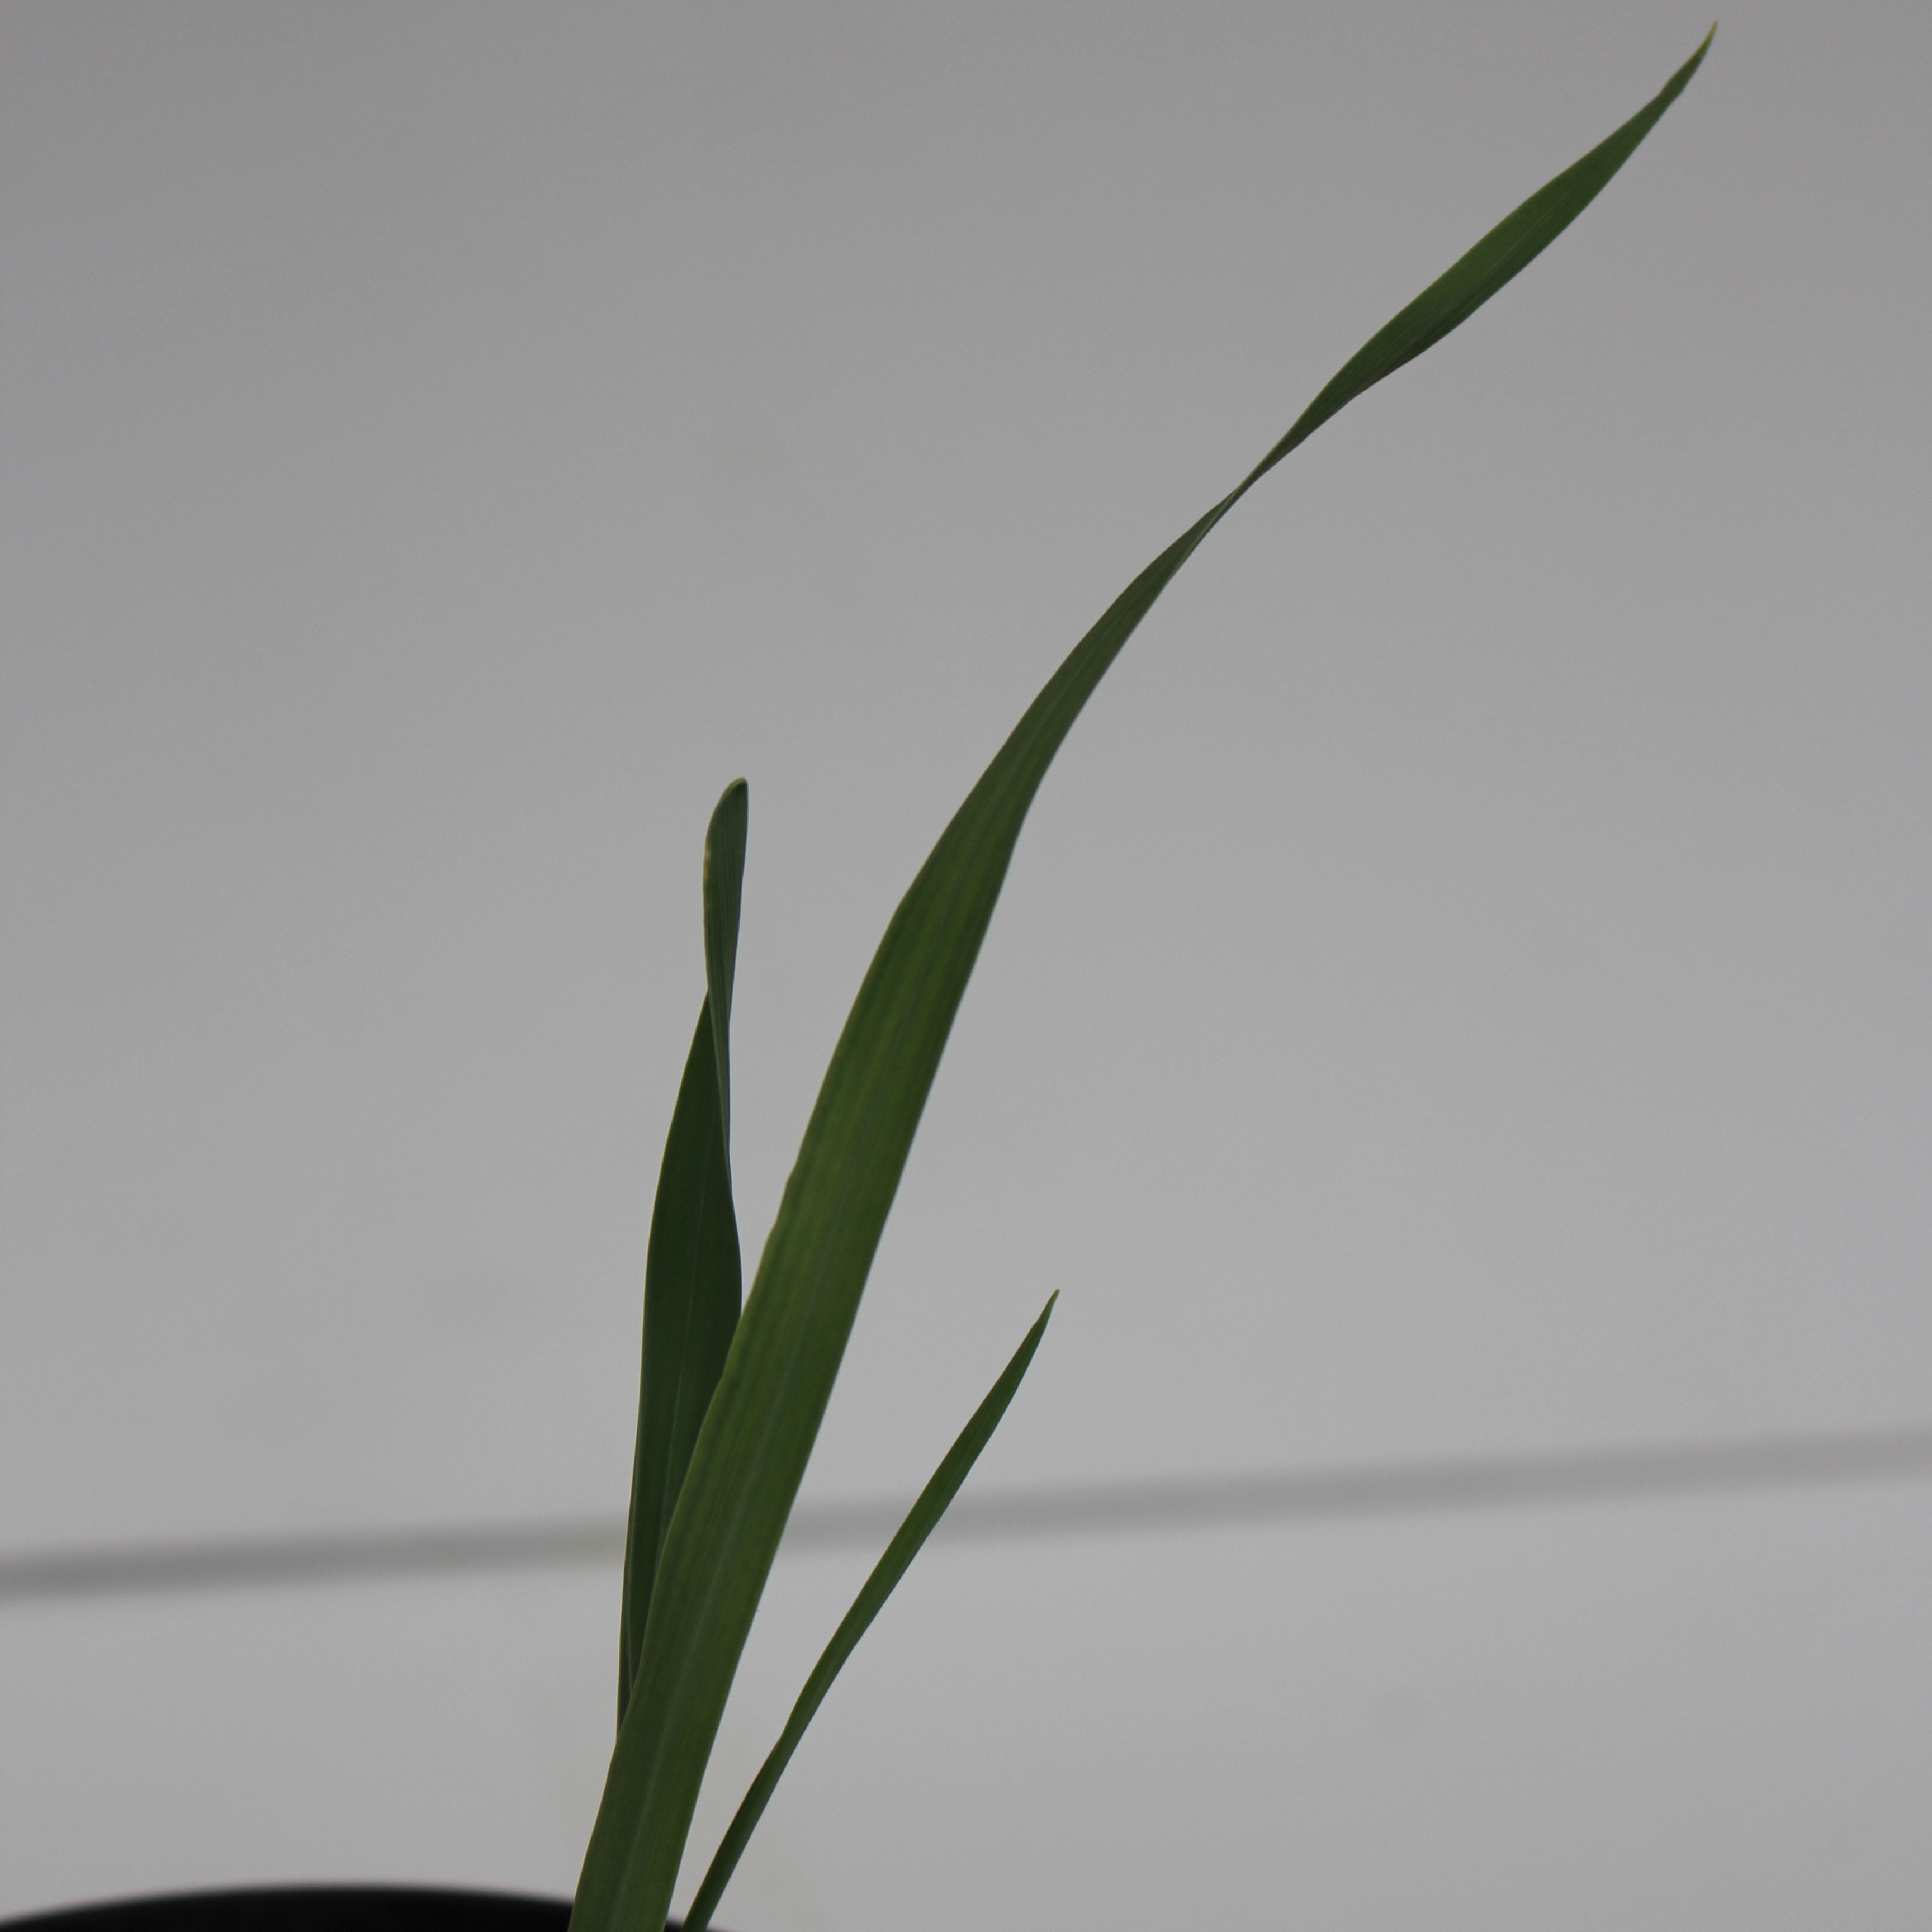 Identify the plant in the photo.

Avena sterilis
